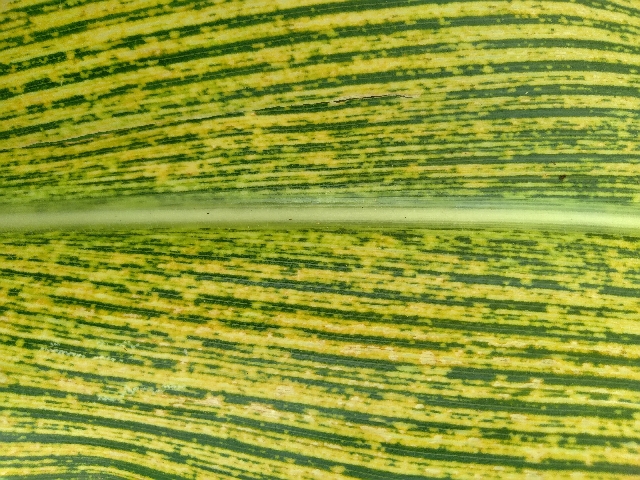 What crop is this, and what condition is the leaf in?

maize, maize streak virus
